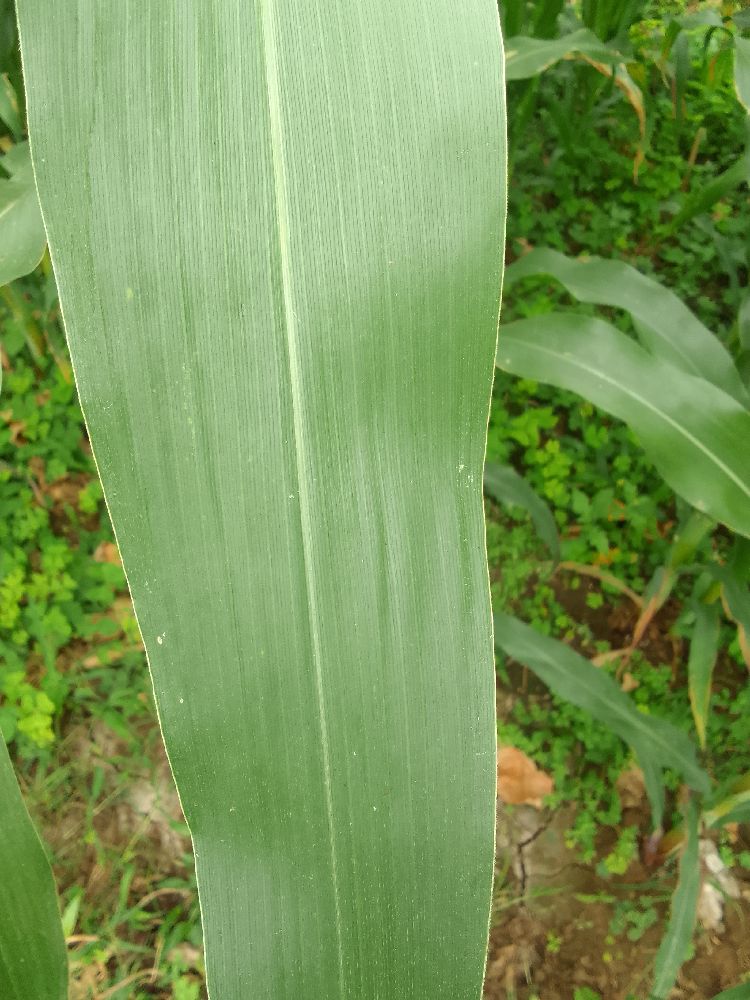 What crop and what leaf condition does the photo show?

maize, healthy
